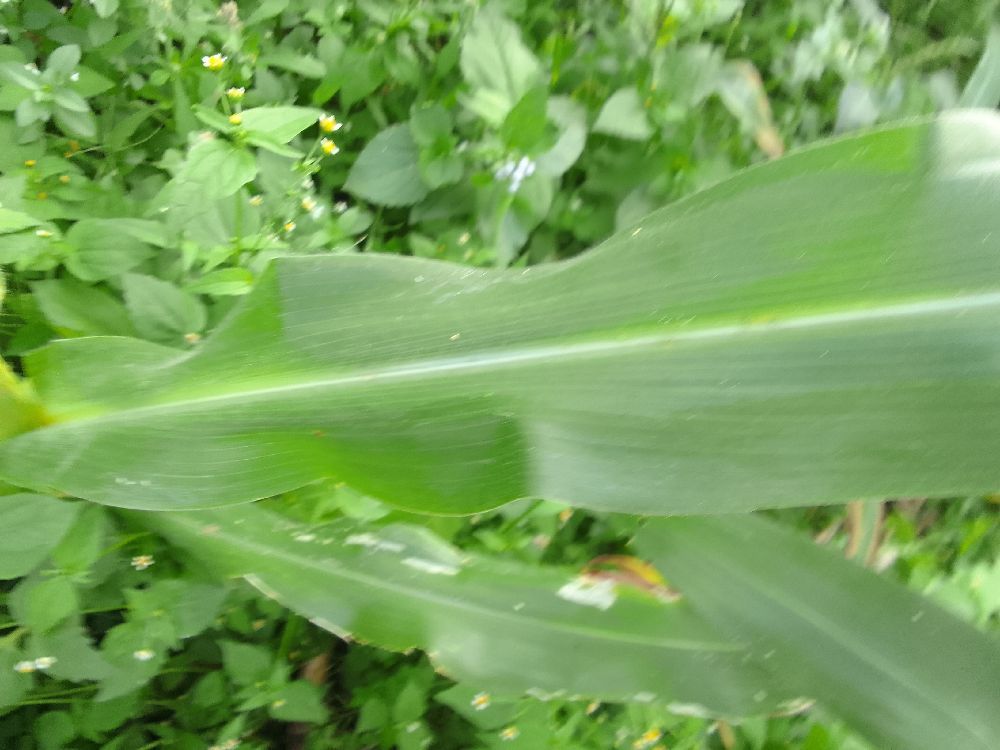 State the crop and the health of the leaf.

maize, healthy
